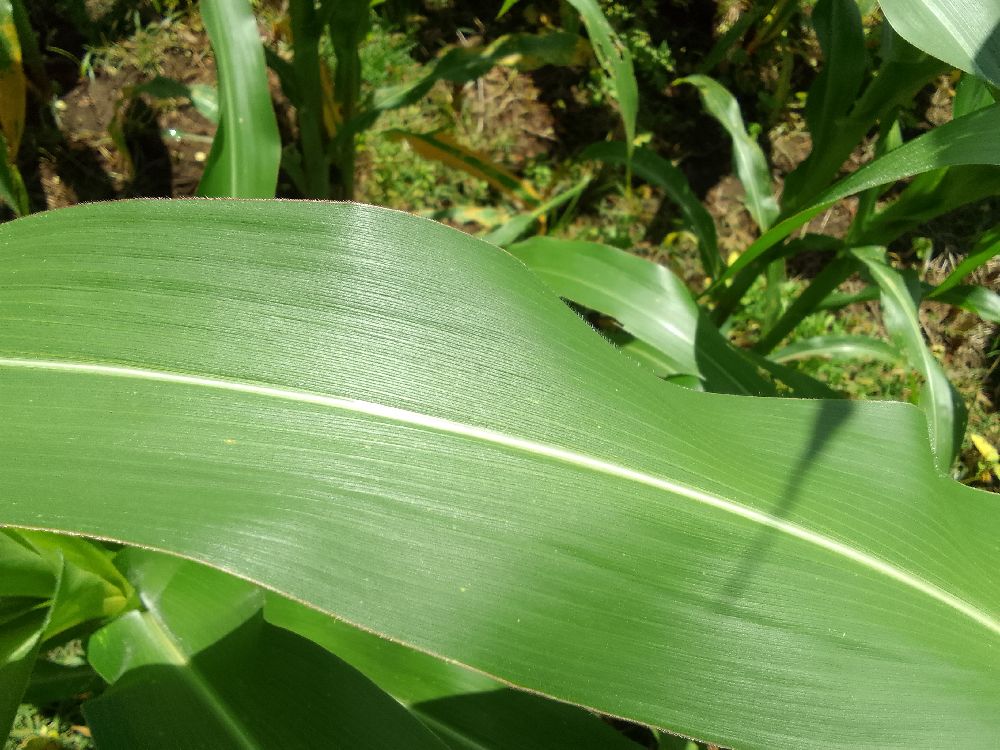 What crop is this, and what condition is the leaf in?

maize, healthy
